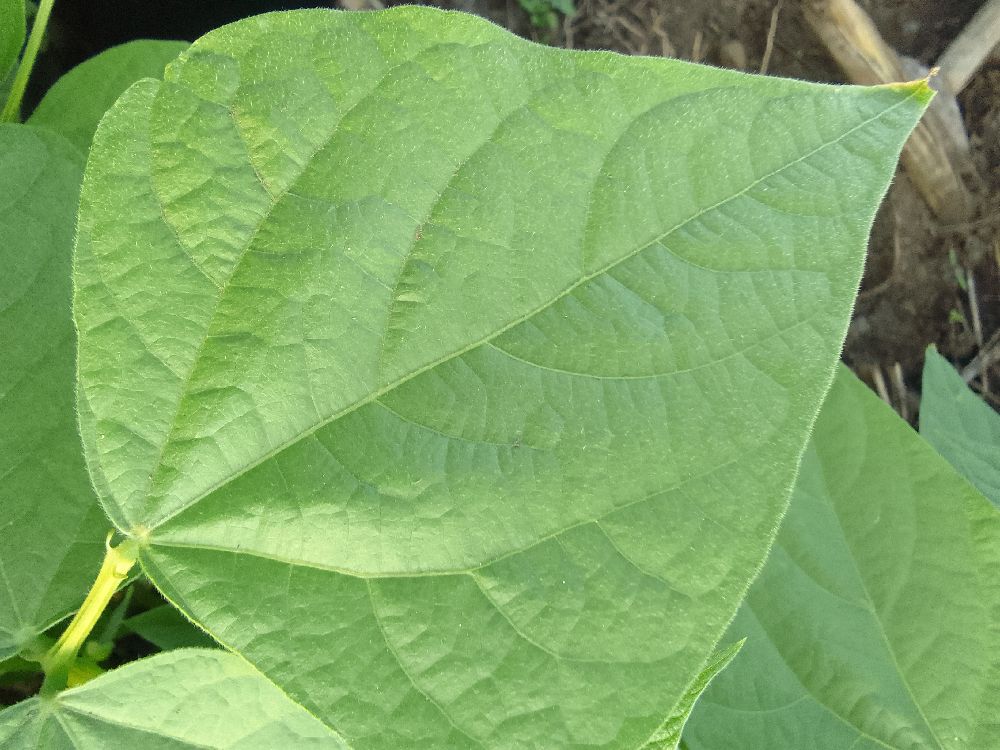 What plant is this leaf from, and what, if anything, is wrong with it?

common bean, healthy
